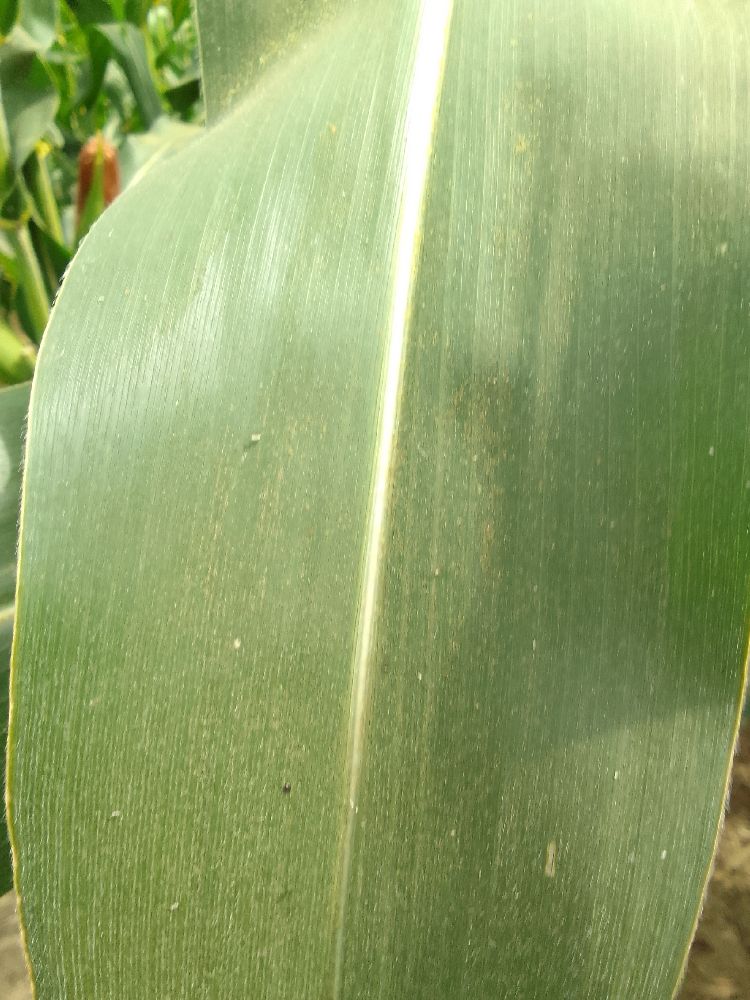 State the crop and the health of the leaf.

maize, healthy
